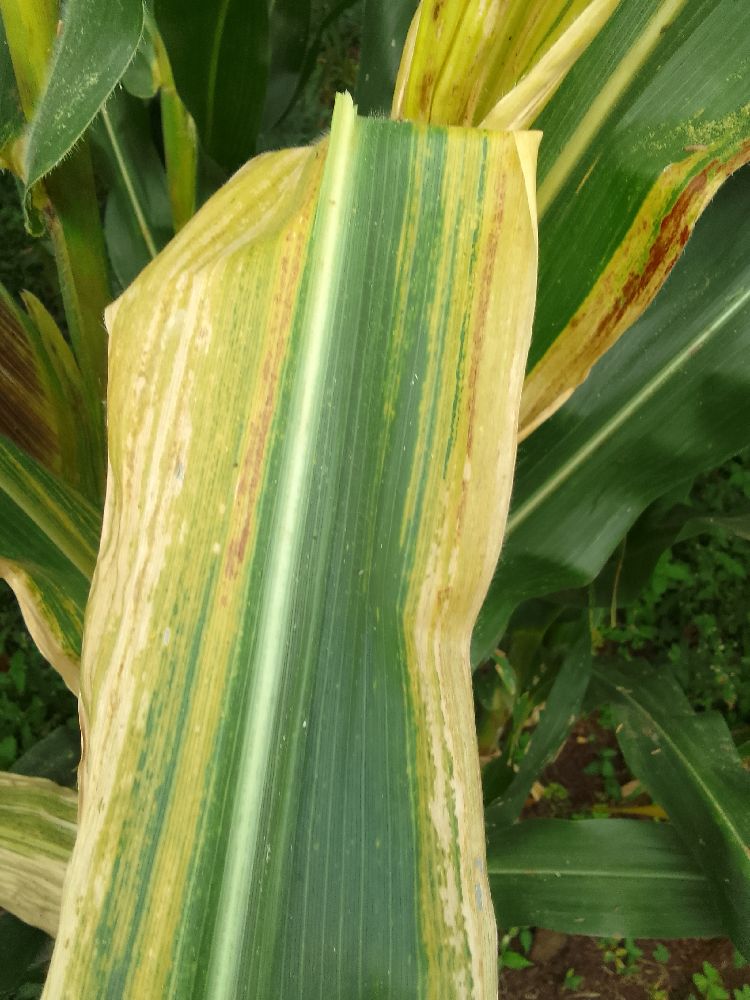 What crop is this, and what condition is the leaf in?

maize, maize lethal necrosis
